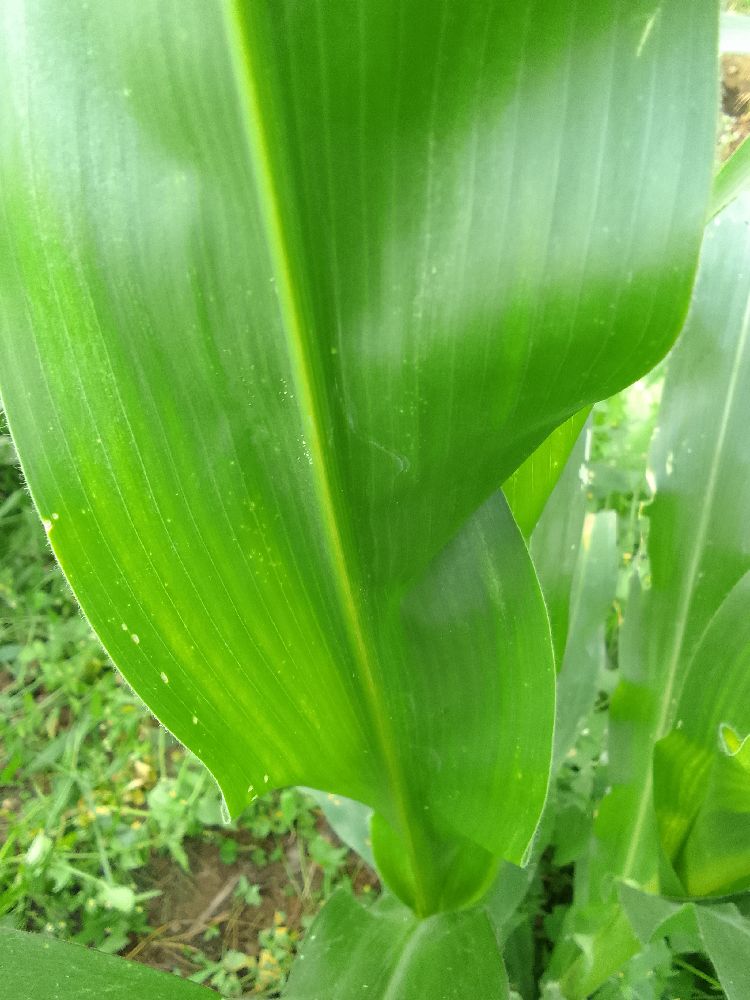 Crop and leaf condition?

maize, healthy
